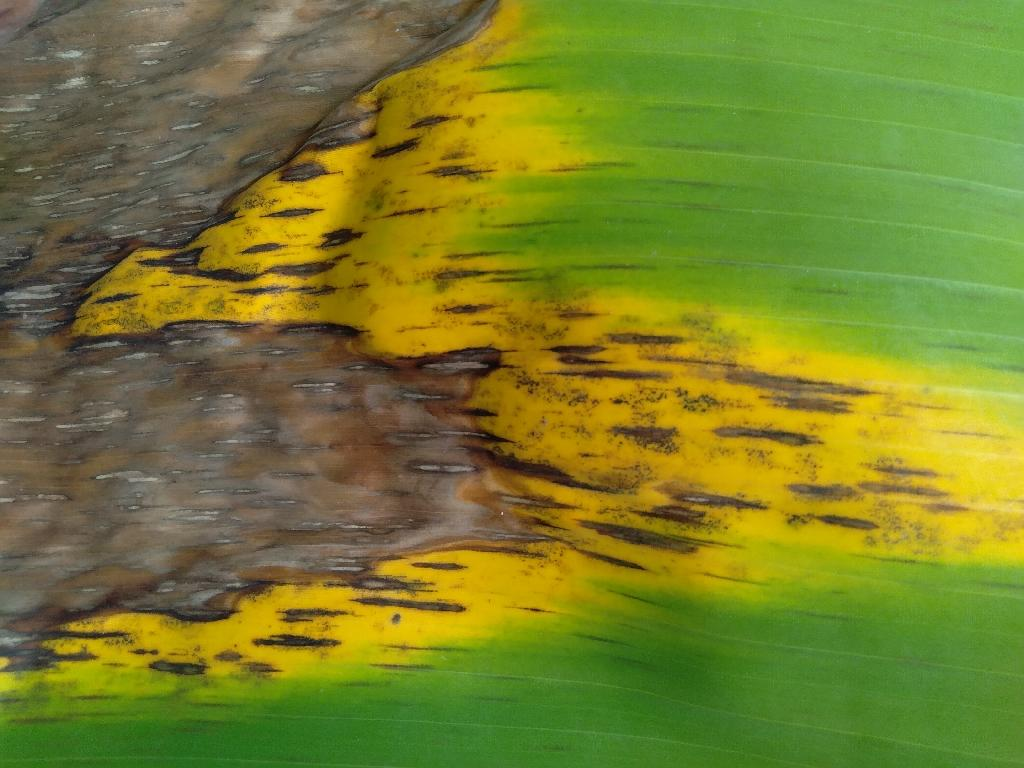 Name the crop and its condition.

banana, black sigatoka
